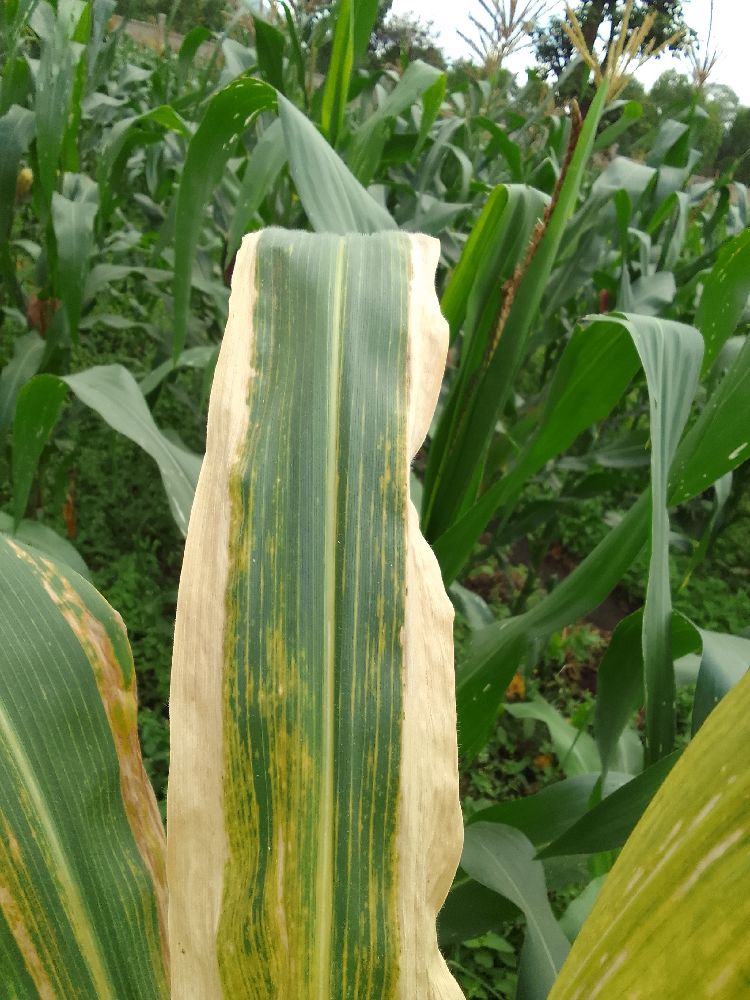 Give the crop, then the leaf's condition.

maize, maize lethal necrosis
